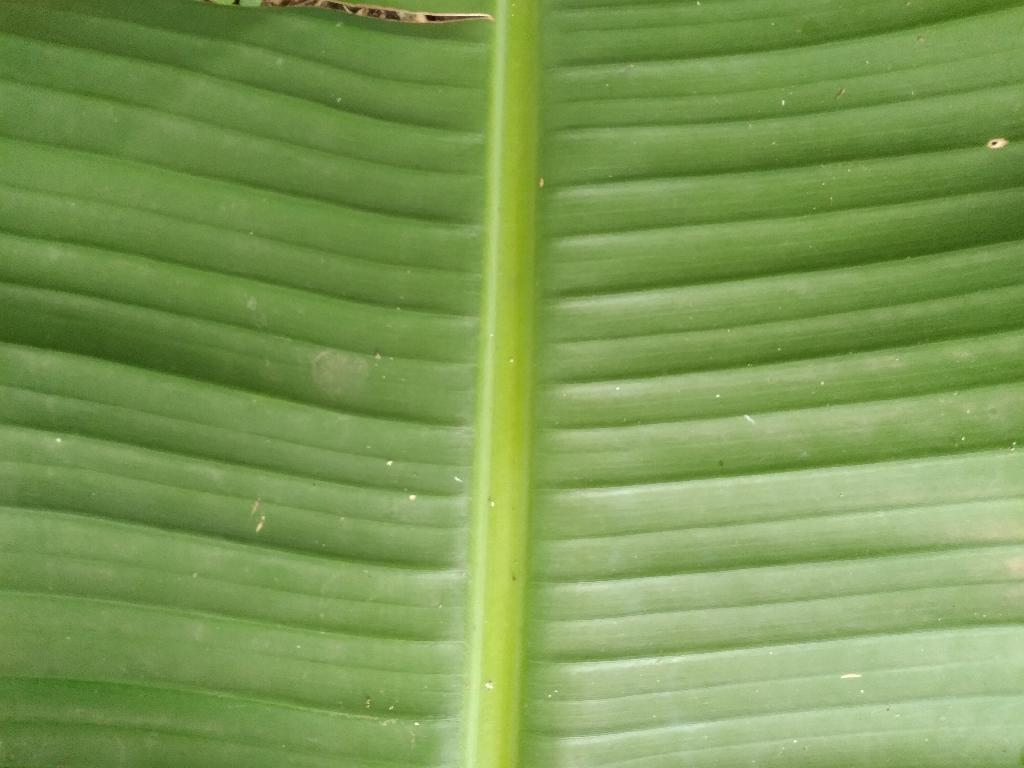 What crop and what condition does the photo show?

banana, healthy
